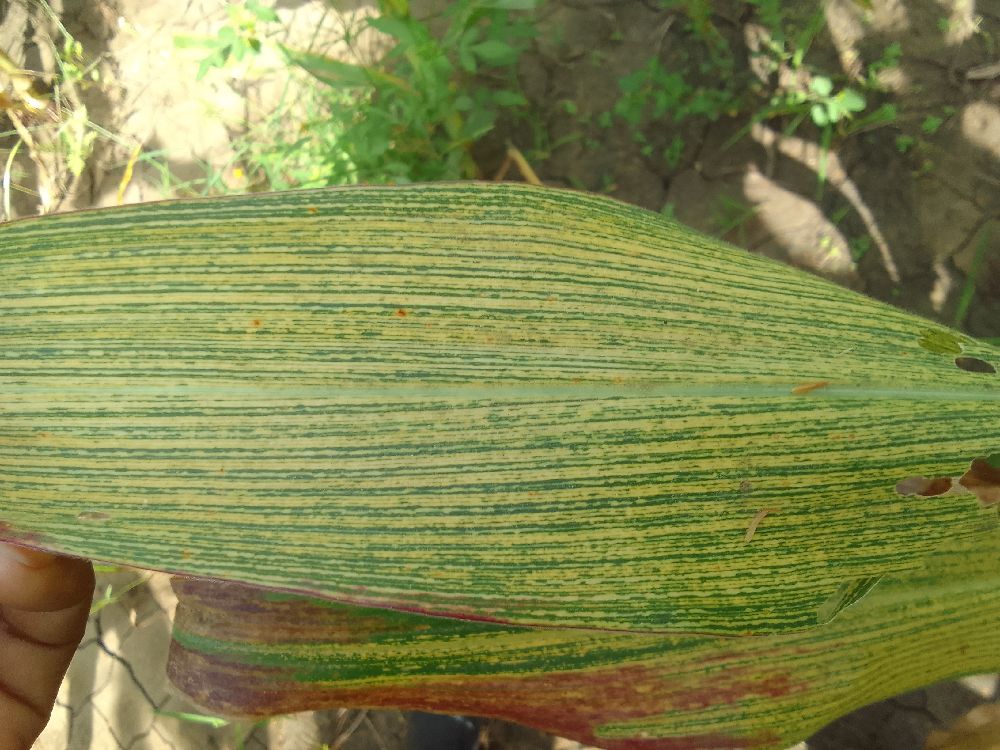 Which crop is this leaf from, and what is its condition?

maize, maize streak virus
